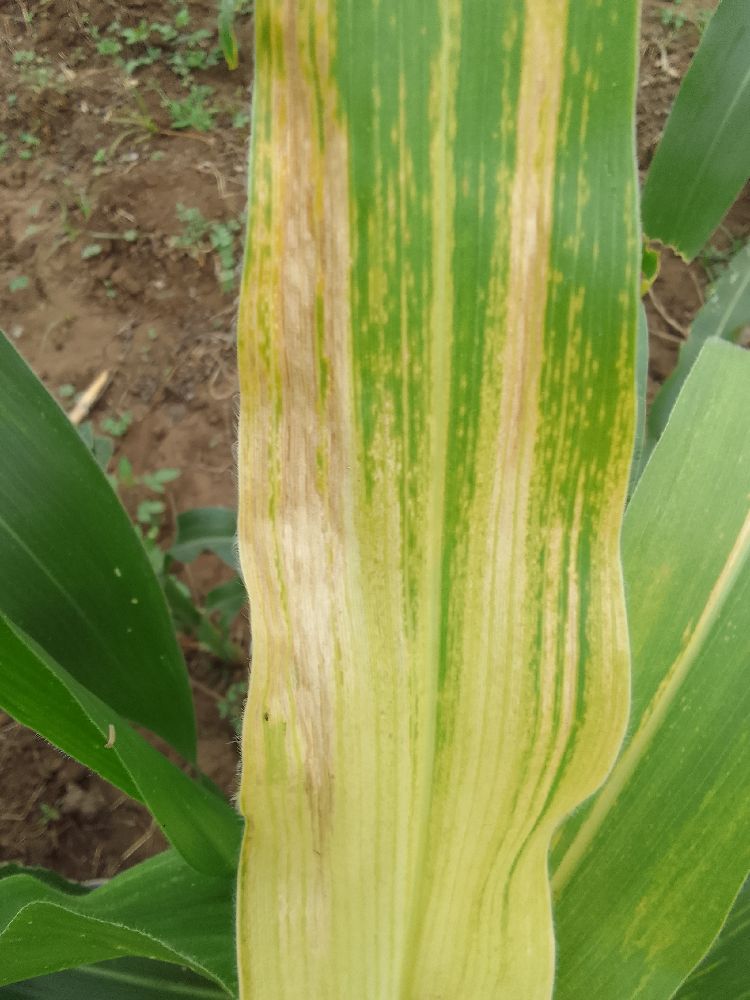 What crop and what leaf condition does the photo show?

maize, maize lethal necrosis
